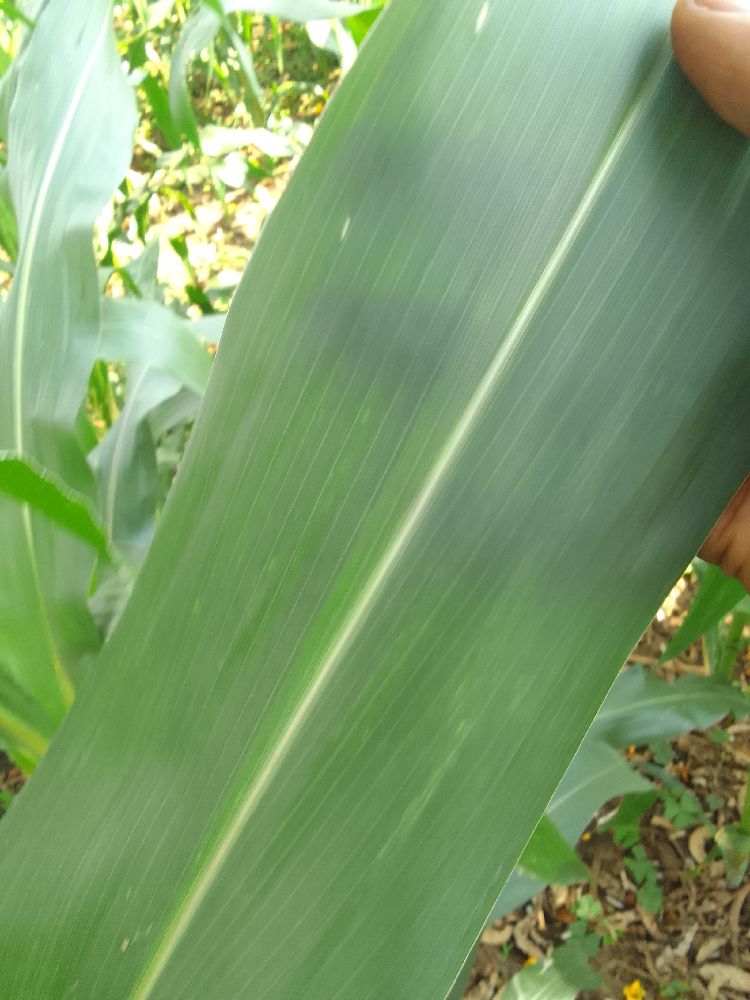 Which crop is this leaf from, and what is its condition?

maize, healthy
